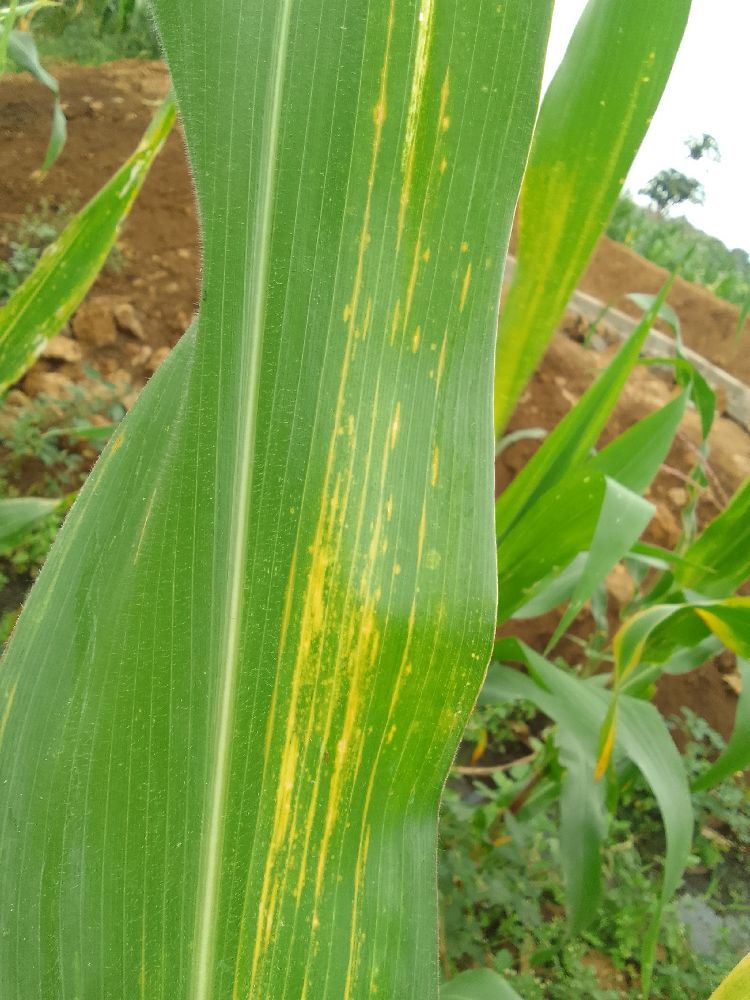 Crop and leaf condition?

maize, maize lethal necrosis
